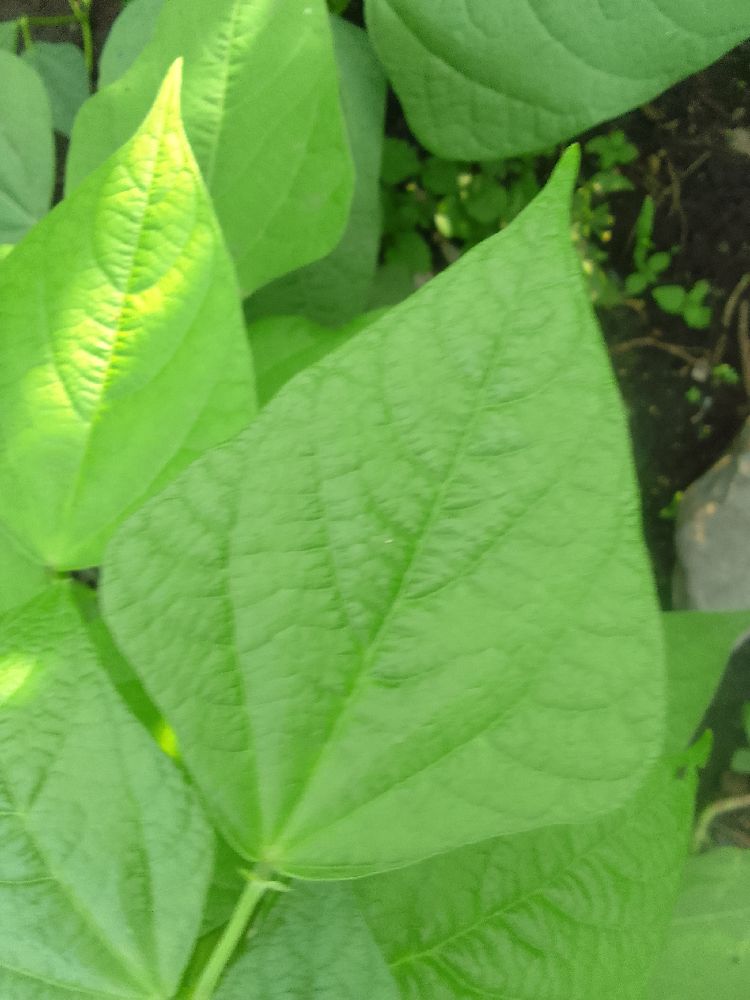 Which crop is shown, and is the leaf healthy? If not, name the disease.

common bean, healthy
